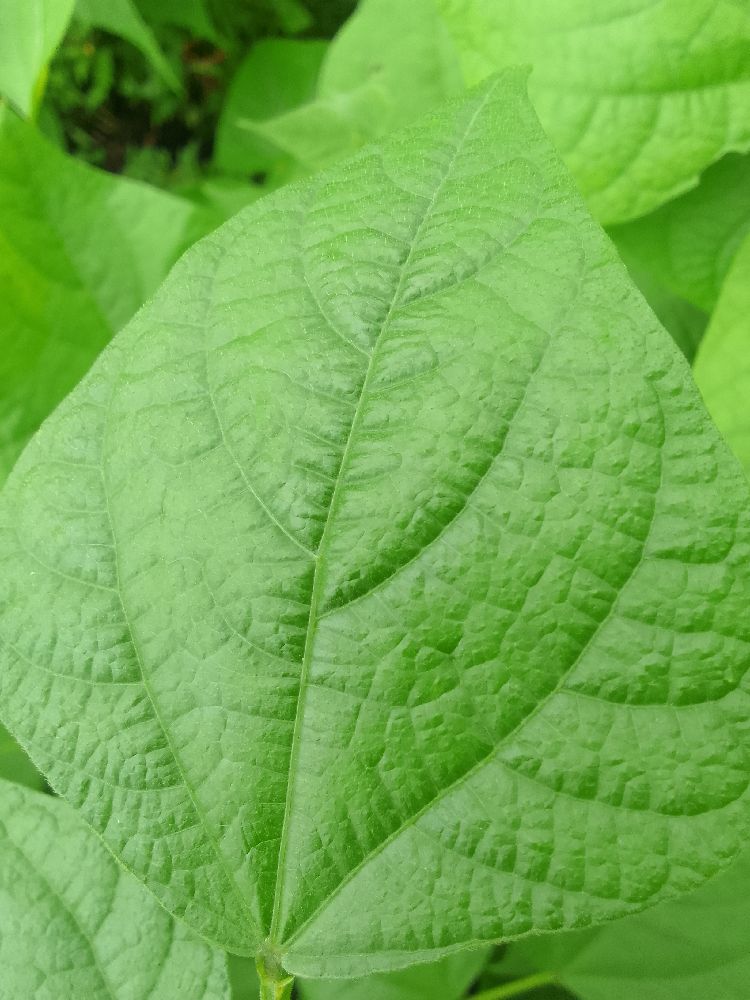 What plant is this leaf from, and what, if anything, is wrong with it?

common bean, healthy
